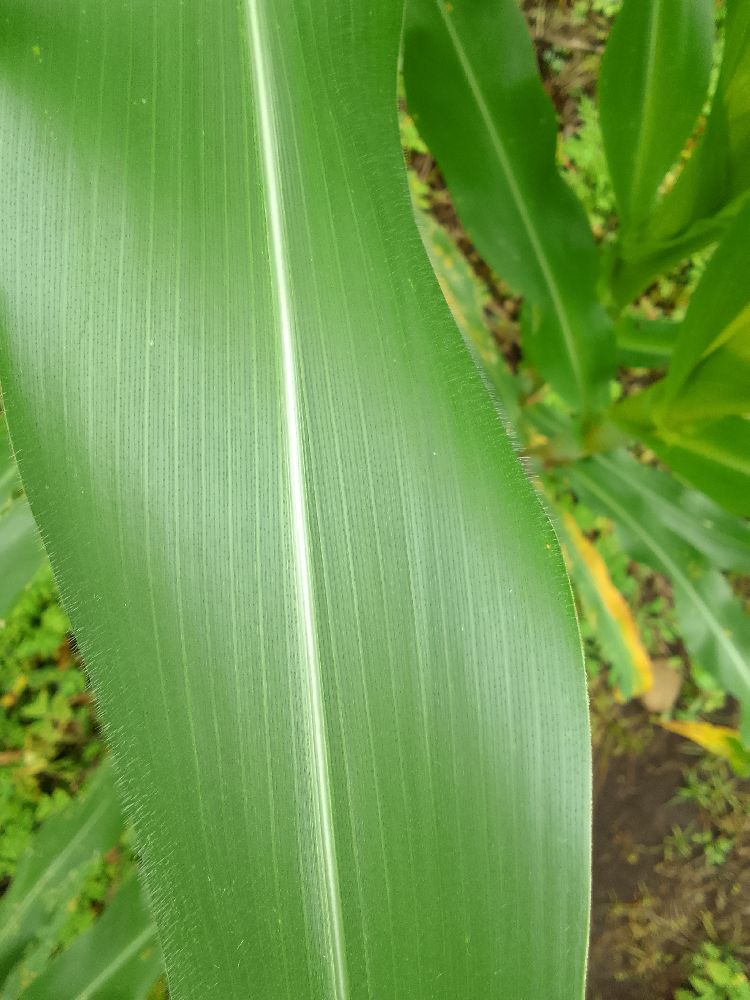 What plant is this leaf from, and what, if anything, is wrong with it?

maize, healthy
